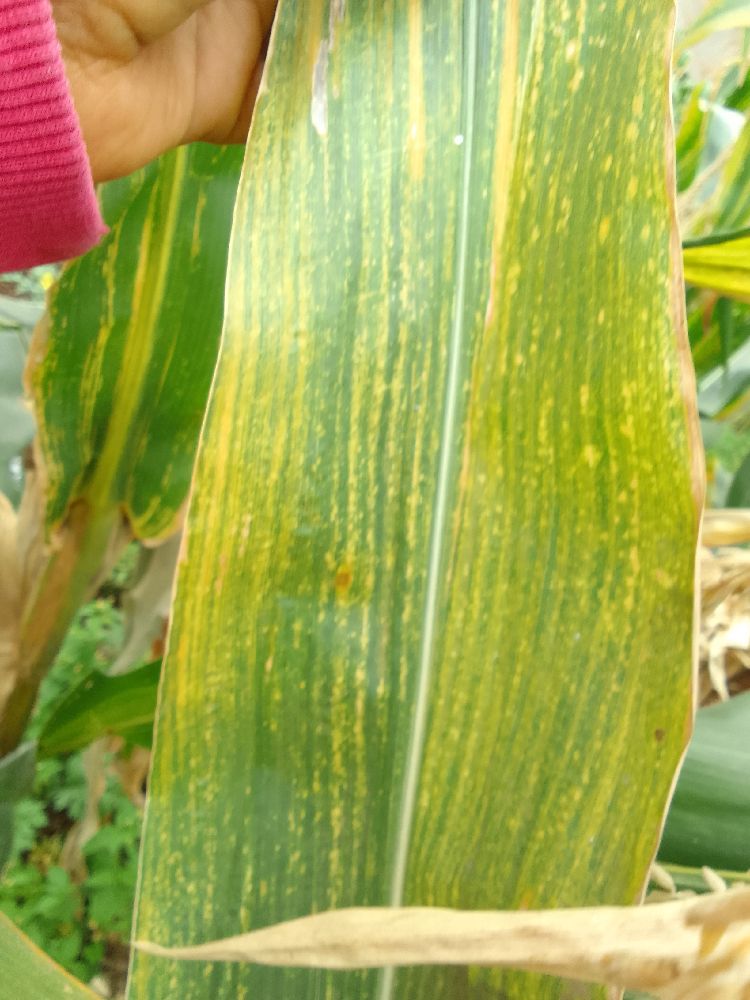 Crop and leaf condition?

maize, maize lethal necrosis
